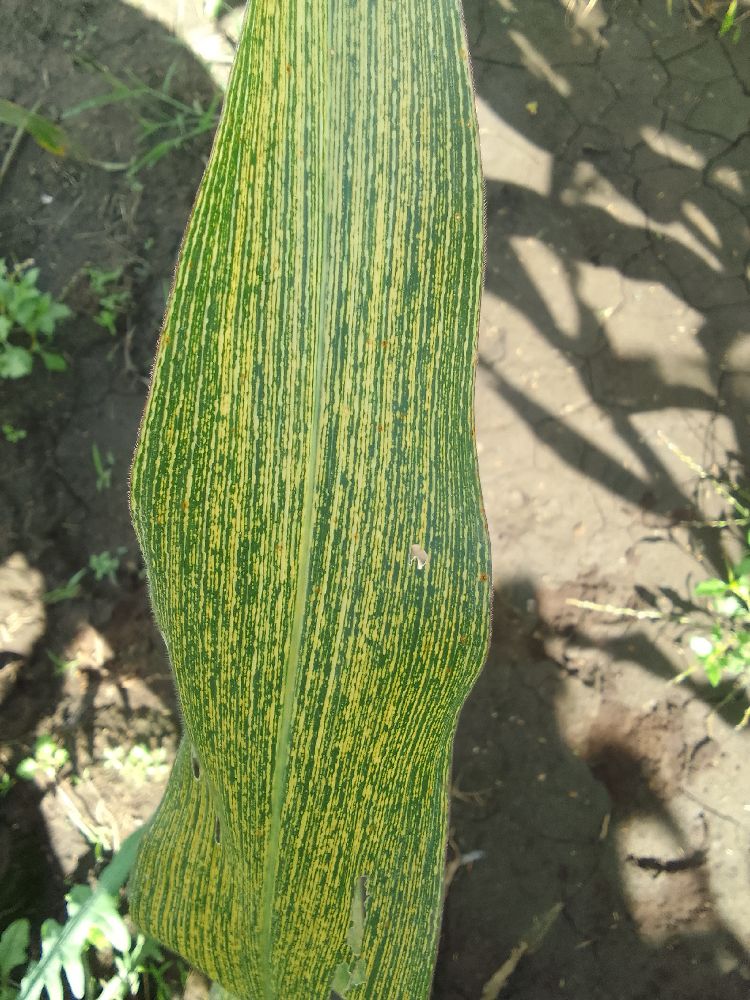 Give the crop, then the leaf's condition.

maize, maize streak virus
